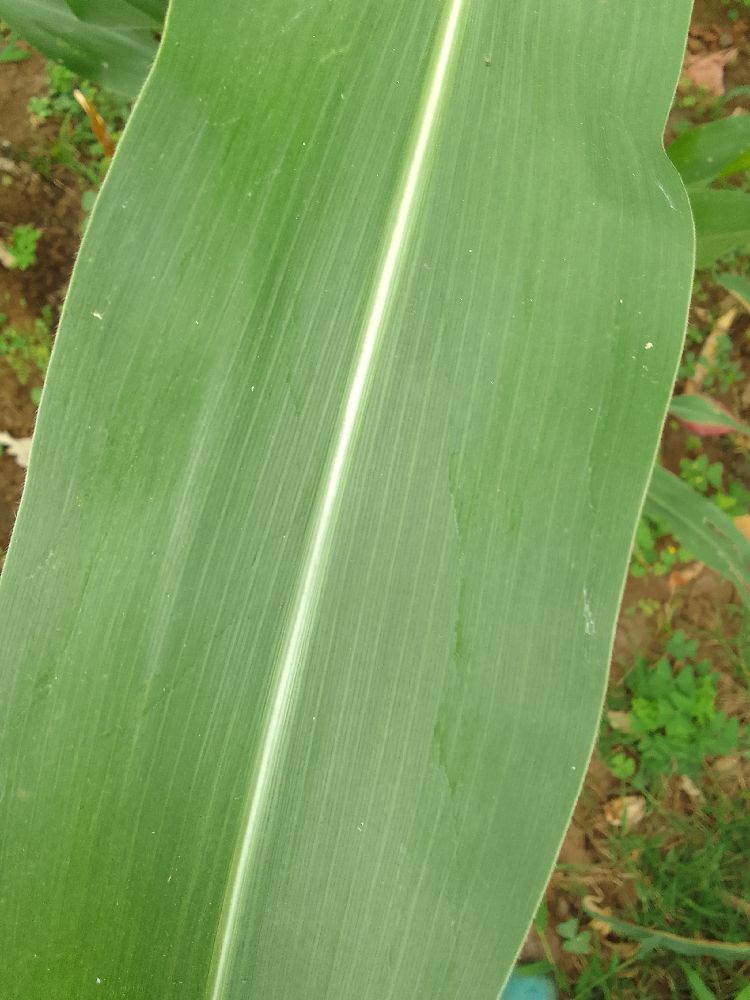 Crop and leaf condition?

maize, healthy
